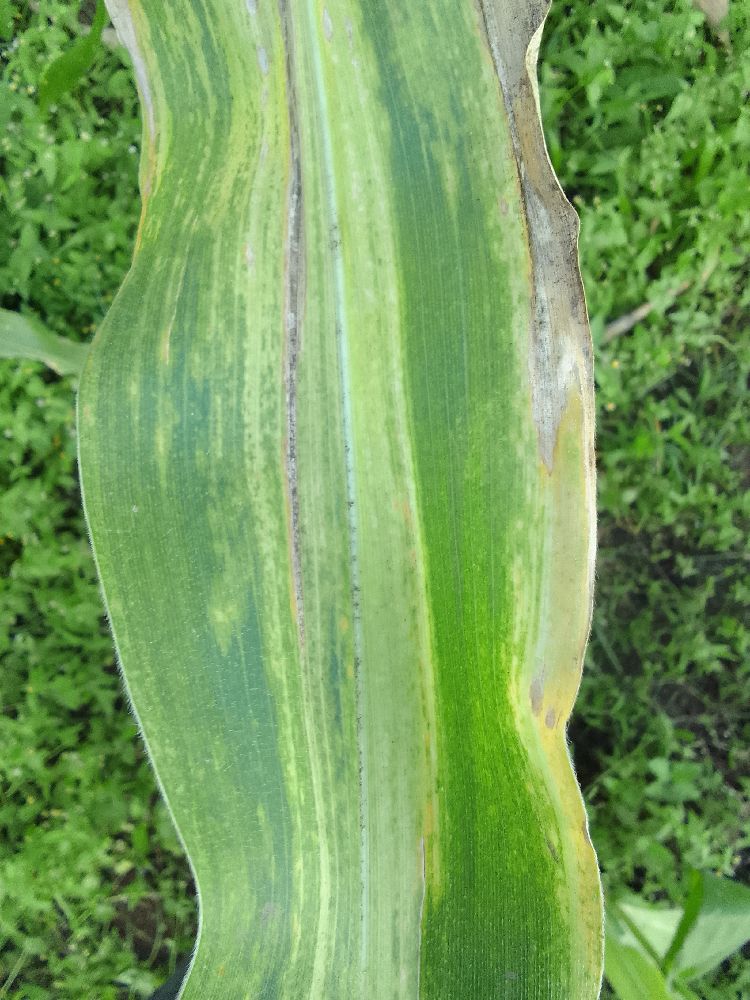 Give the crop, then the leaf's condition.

maize, maize lethal necrosis
